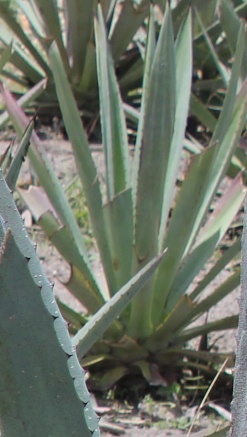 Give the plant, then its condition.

agave, healthy
